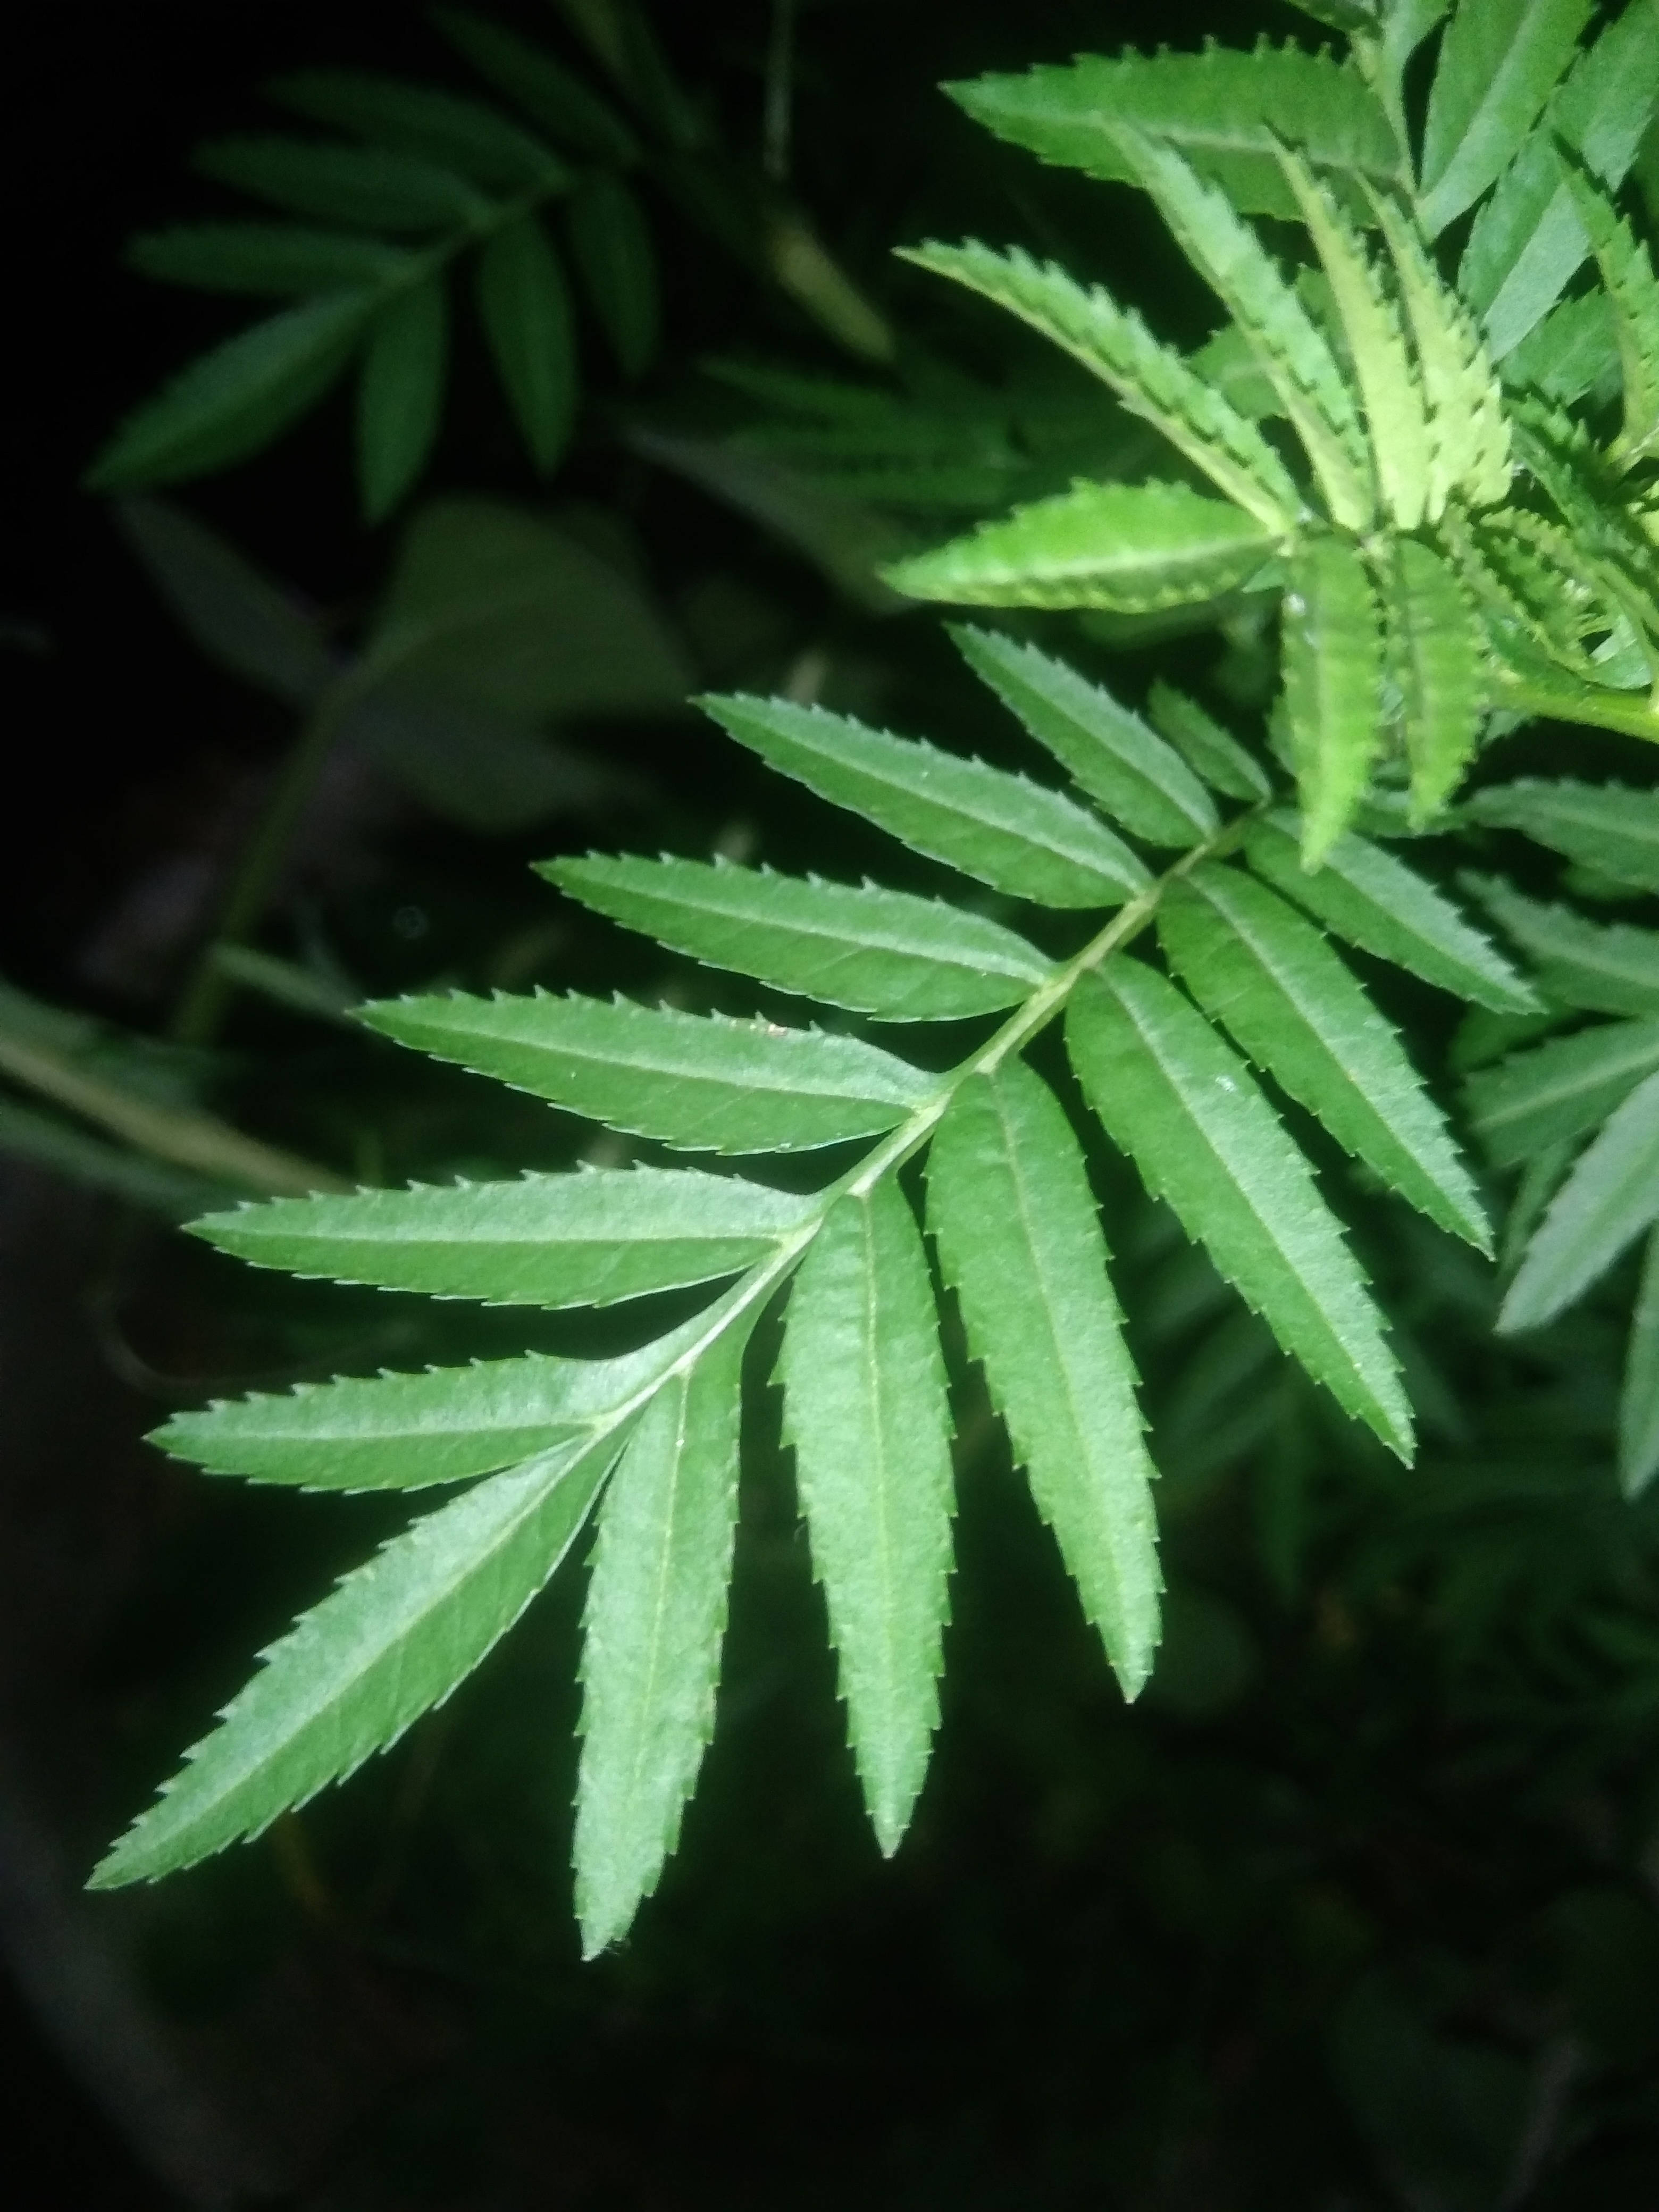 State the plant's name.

marigold
